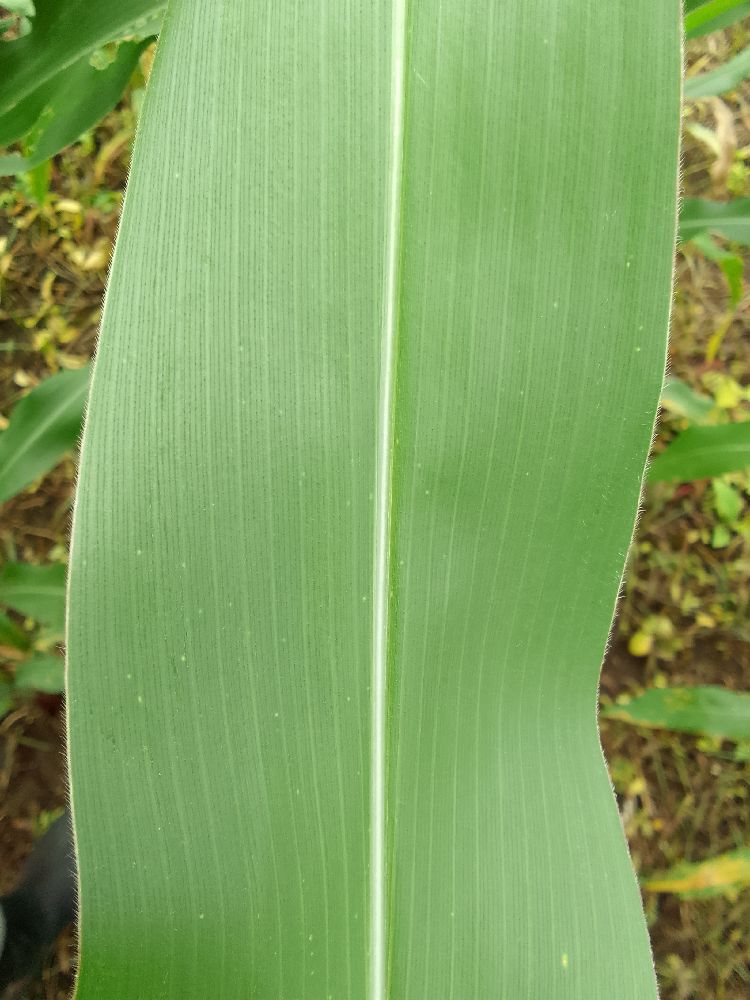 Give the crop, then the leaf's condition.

maize, healthy
